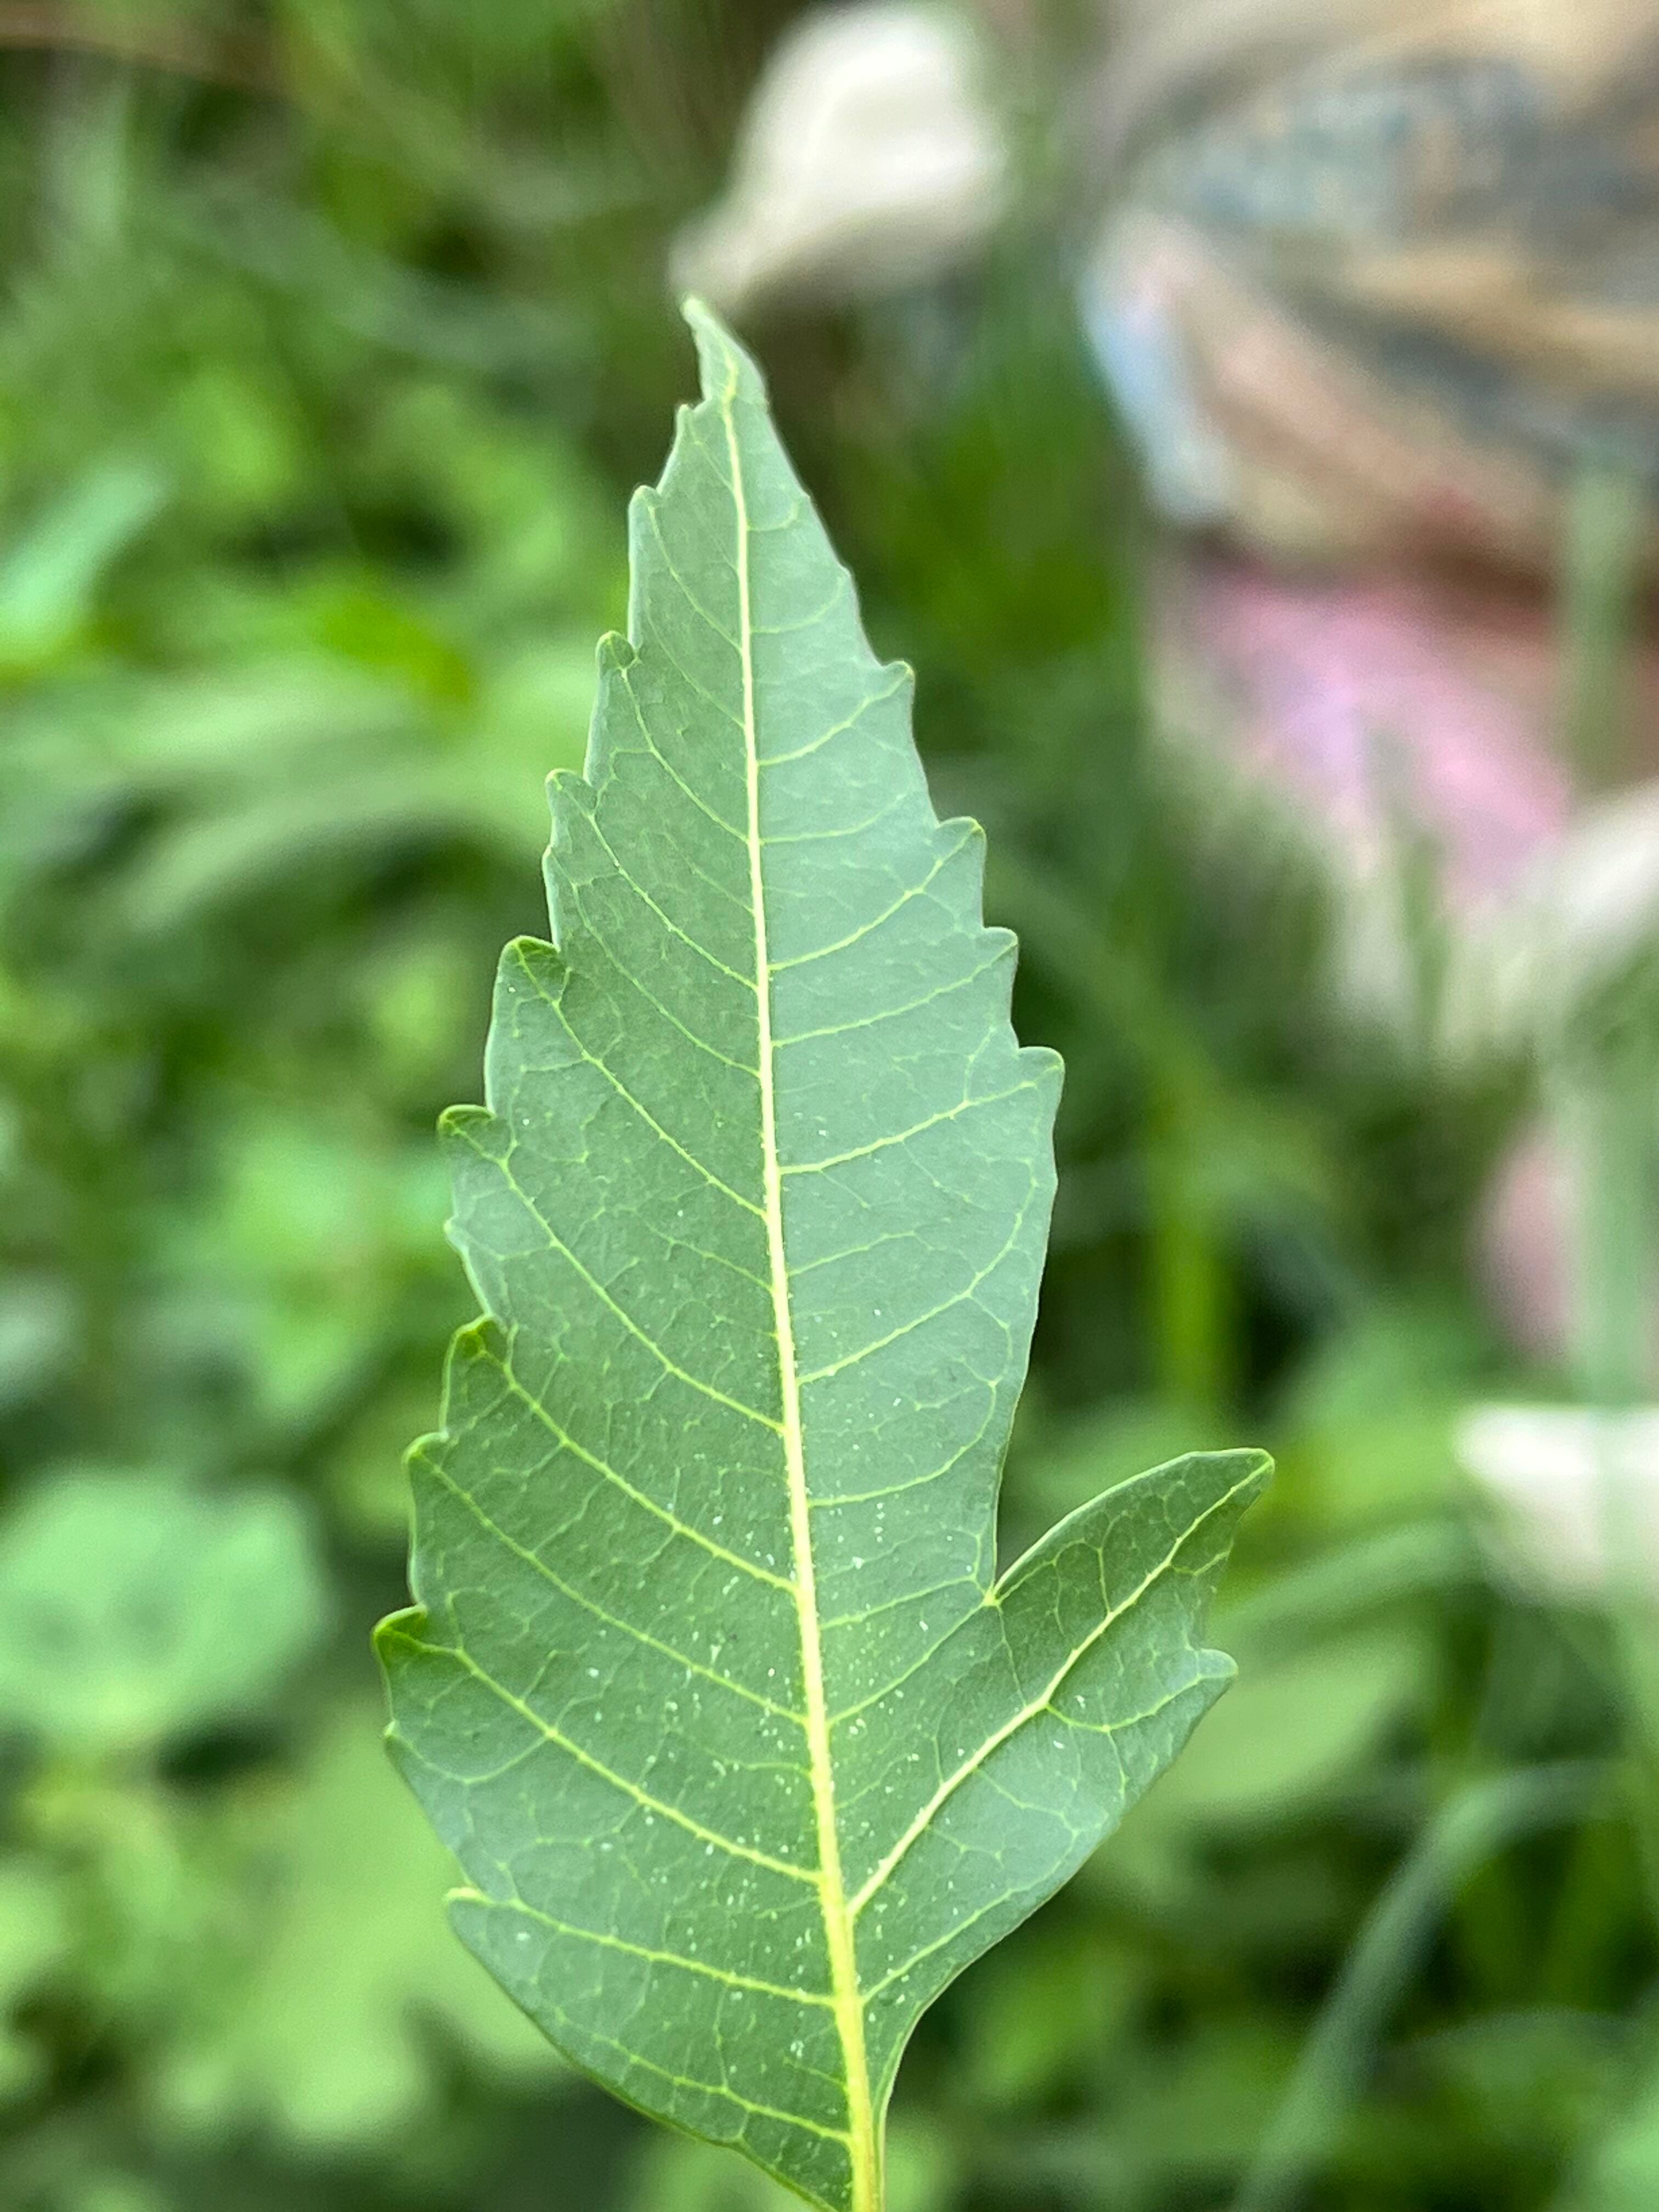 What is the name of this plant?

neem
